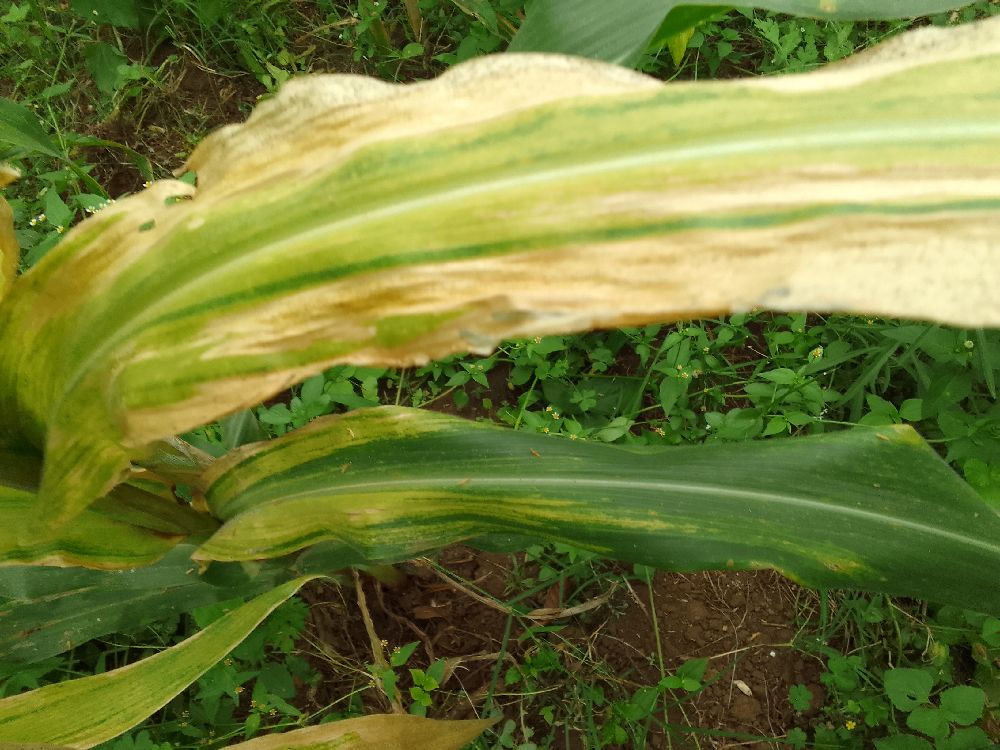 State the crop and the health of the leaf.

maize, maize lethal necrosis
